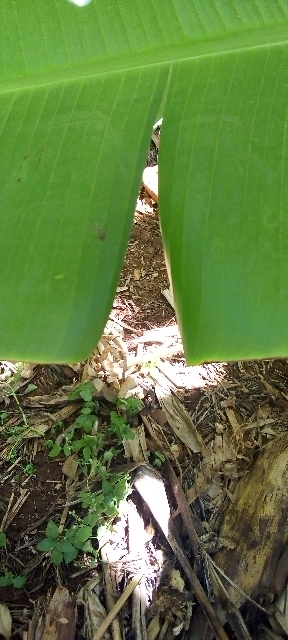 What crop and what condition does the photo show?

banana, healthy
